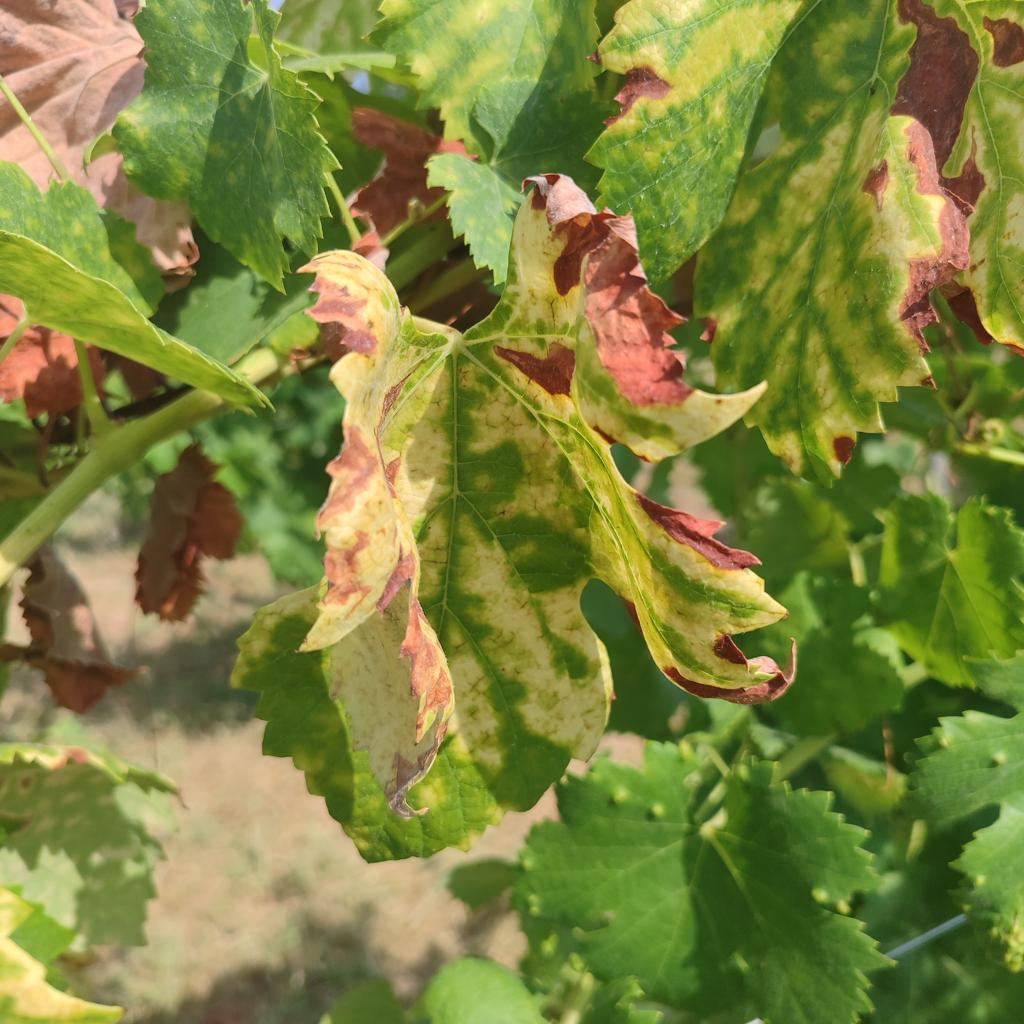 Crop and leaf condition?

grapevine, esca complex
